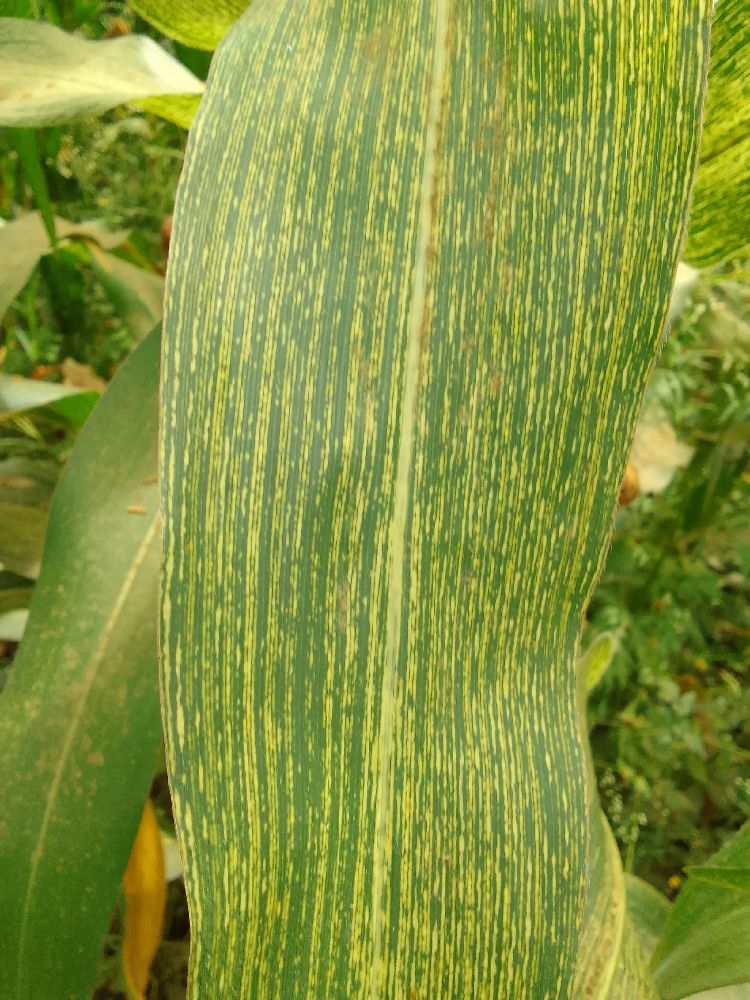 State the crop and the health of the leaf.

maize, maize streak virus
